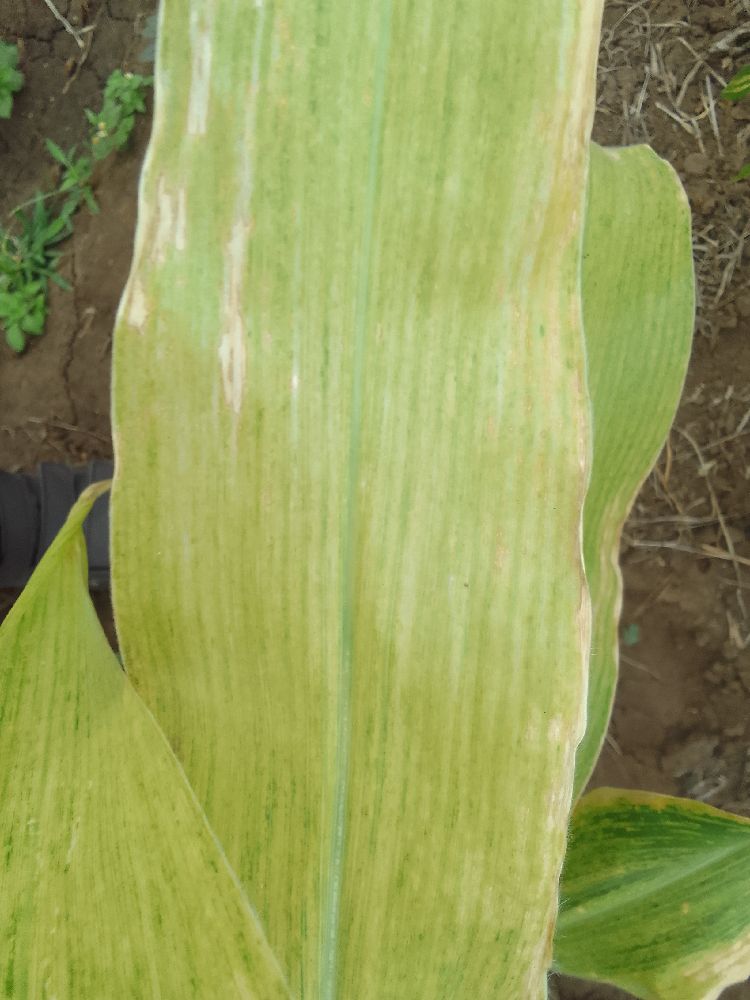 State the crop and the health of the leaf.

maize, maize lethal necrosis
